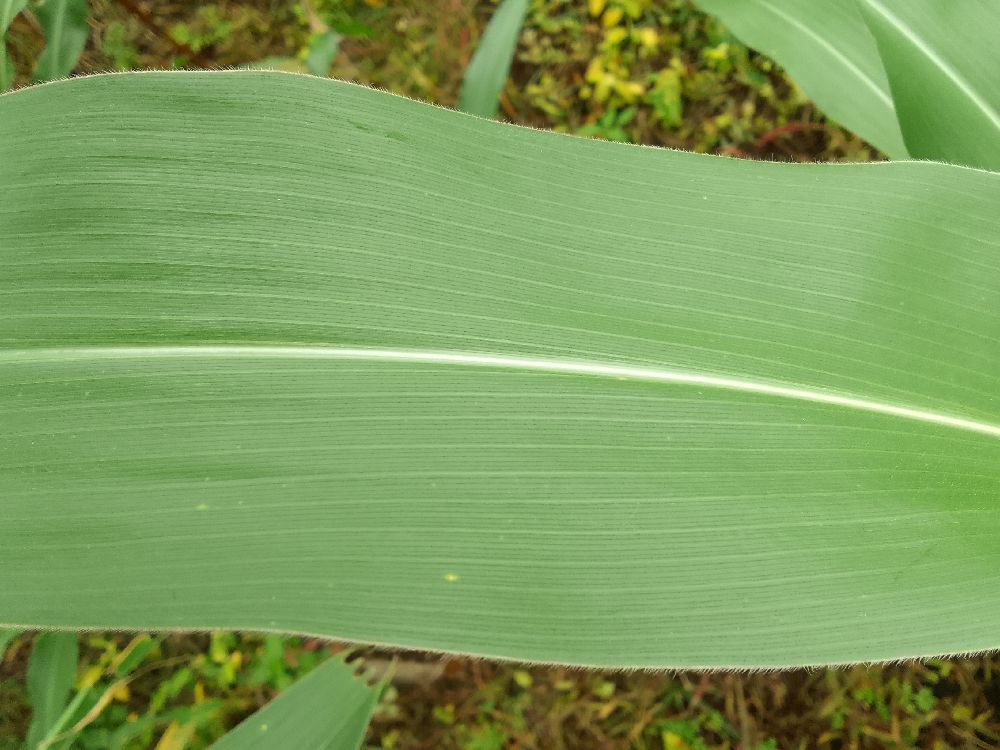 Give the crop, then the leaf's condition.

maize, healthy
